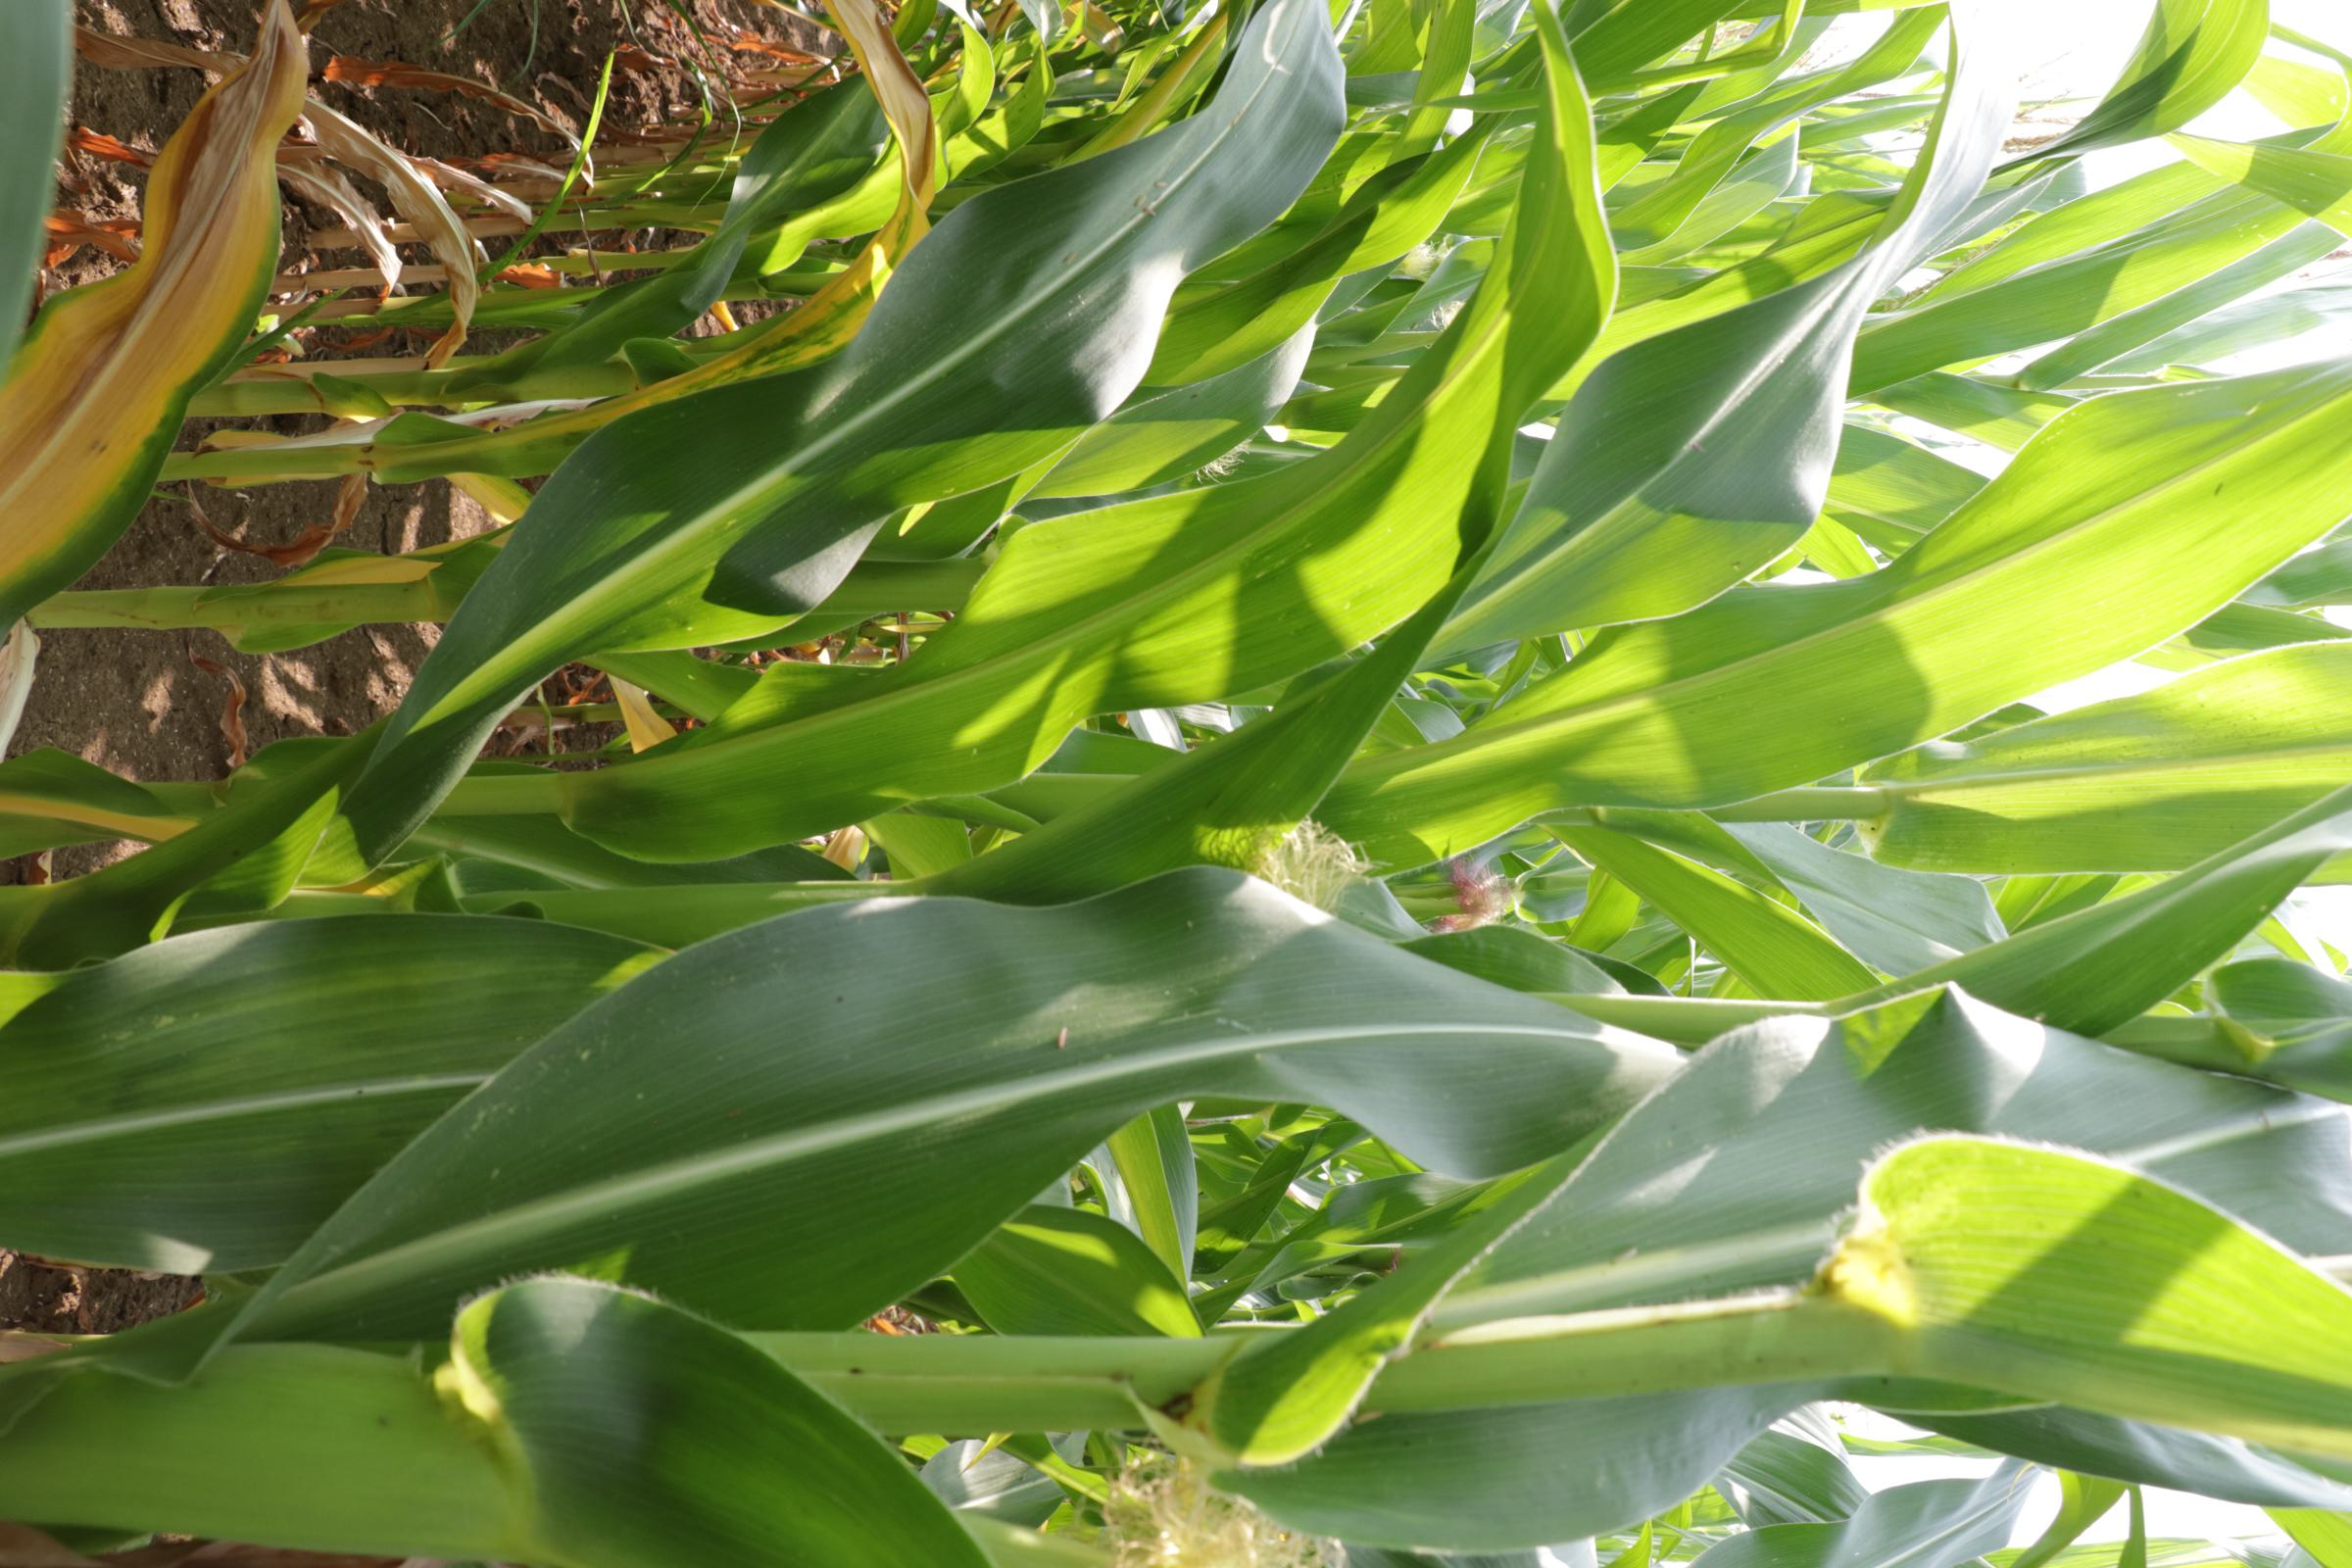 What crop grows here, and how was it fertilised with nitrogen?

maize, no added nitrogen
